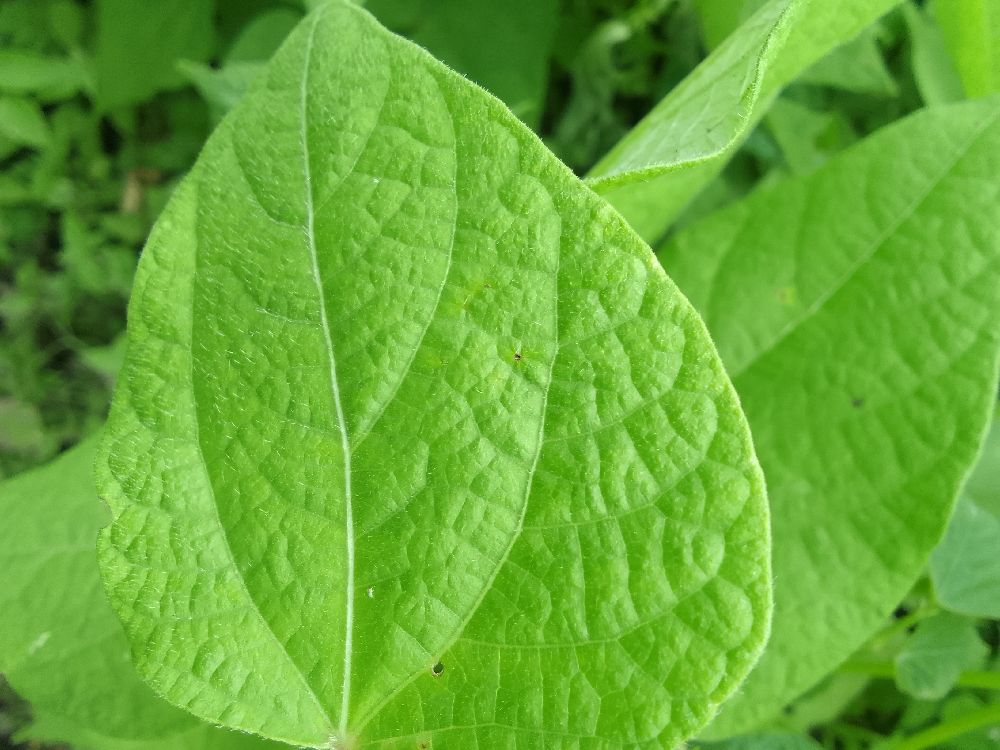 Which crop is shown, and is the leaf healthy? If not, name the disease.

common bean, healthy
